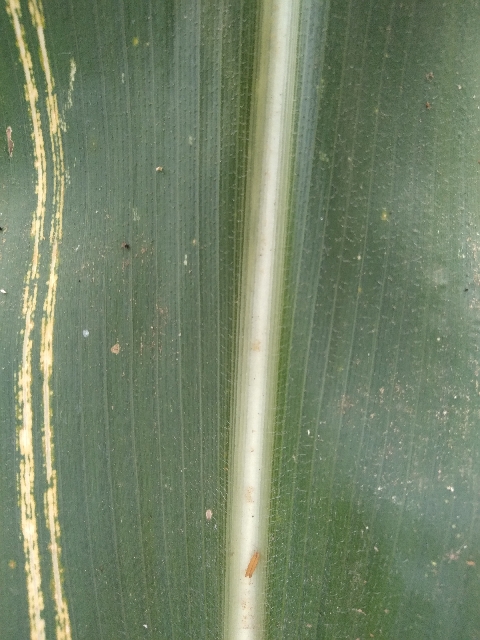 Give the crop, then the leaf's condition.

maize, maize streak virus
